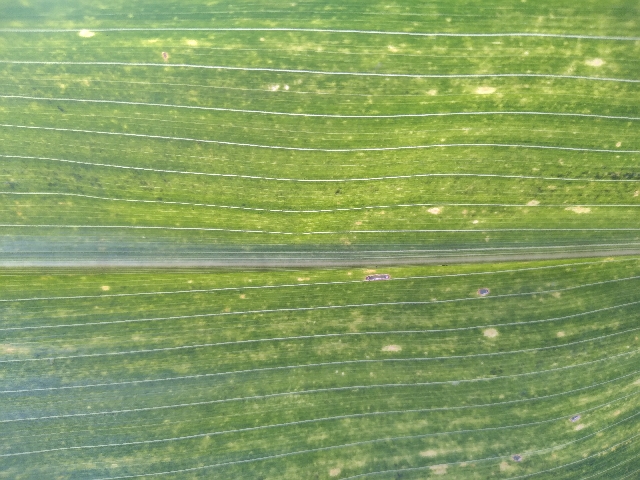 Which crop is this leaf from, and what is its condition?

maize, maize lethal necrosis
